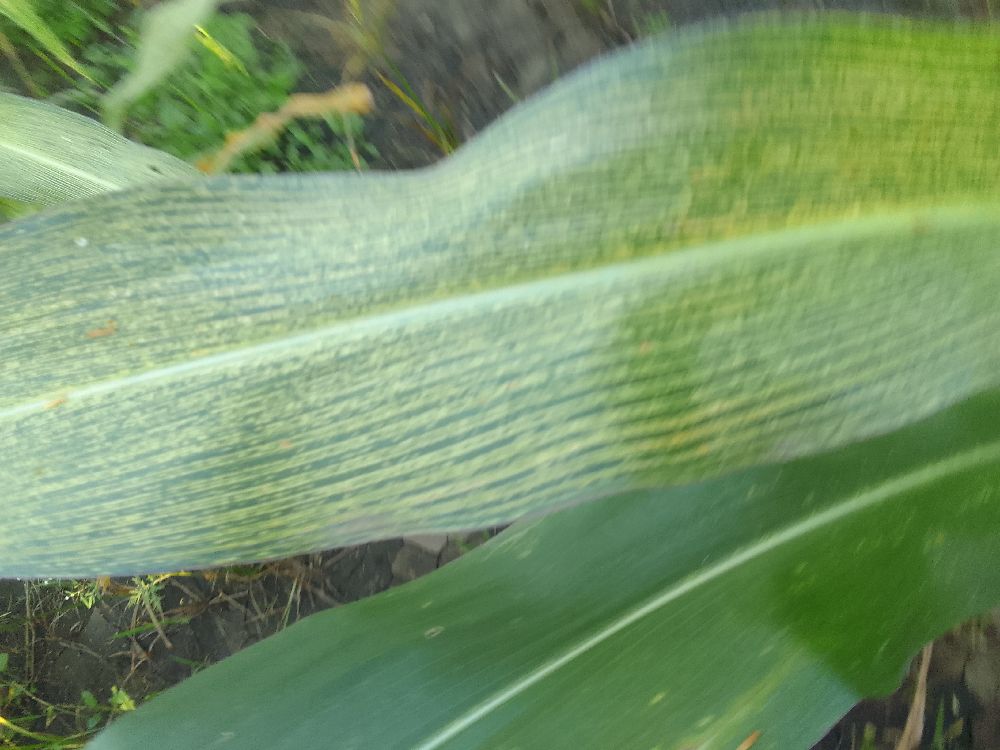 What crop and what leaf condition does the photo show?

maize, maize streak virus
